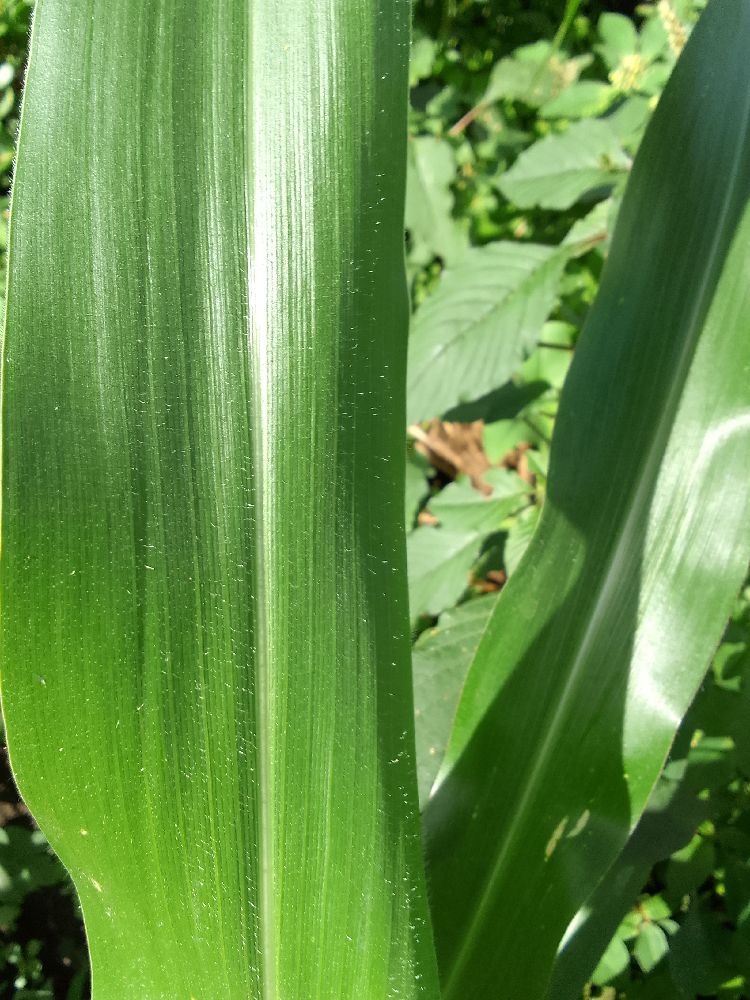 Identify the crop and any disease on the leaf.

maize, healthy
